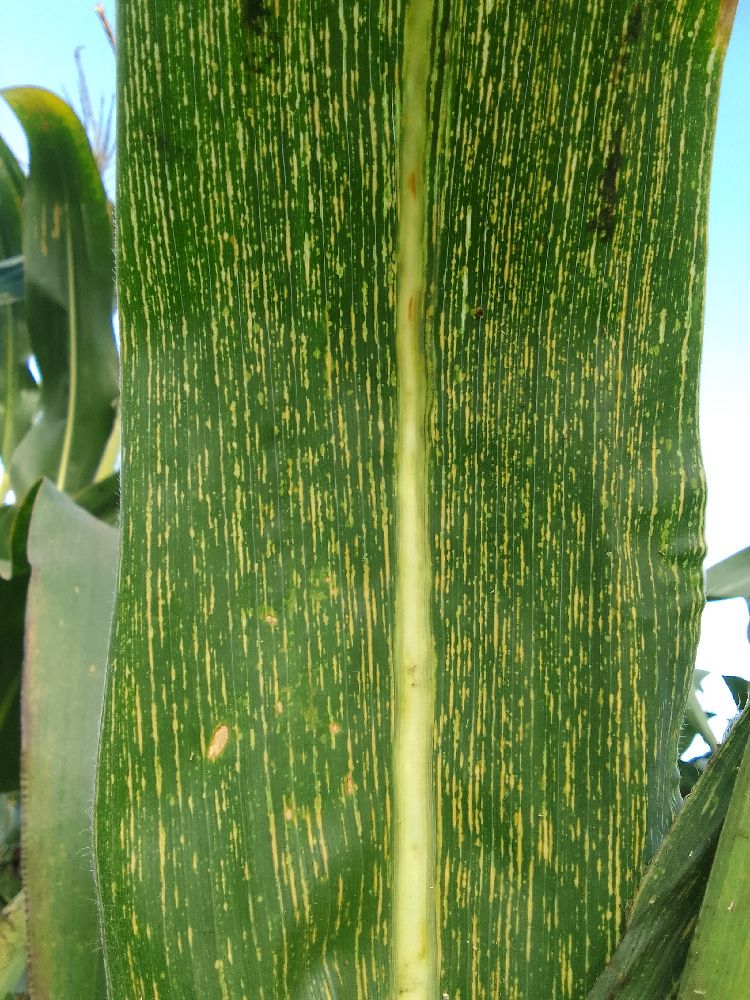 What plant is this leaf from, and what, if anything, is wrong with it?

maize, maize streak virus
